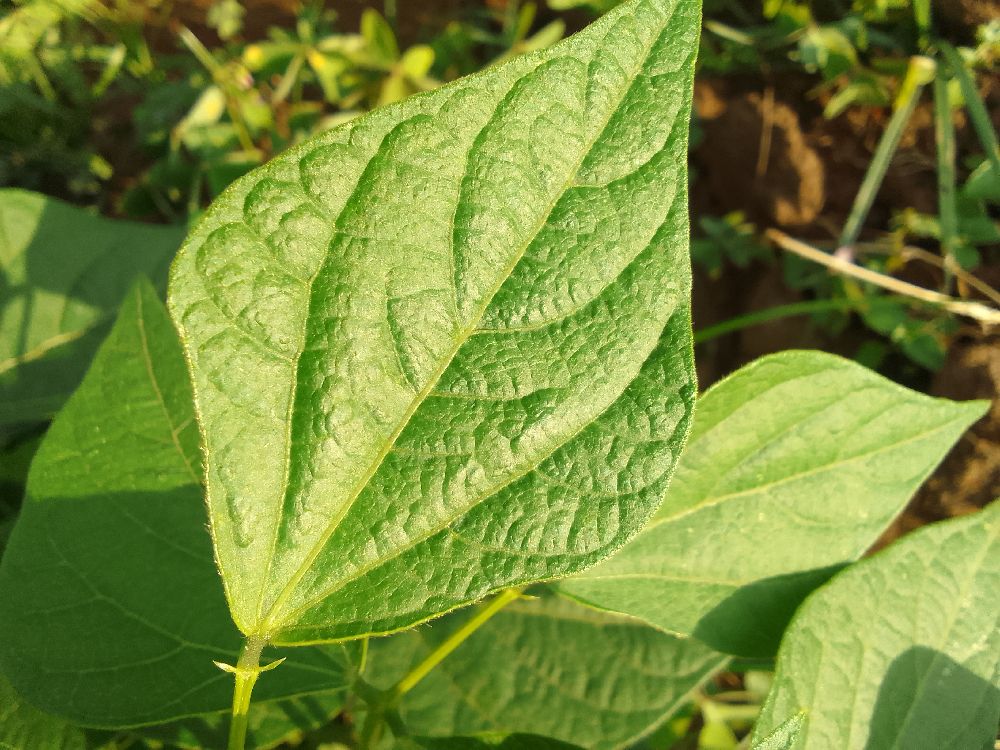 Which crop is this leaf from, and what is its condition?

common bean, healthy
